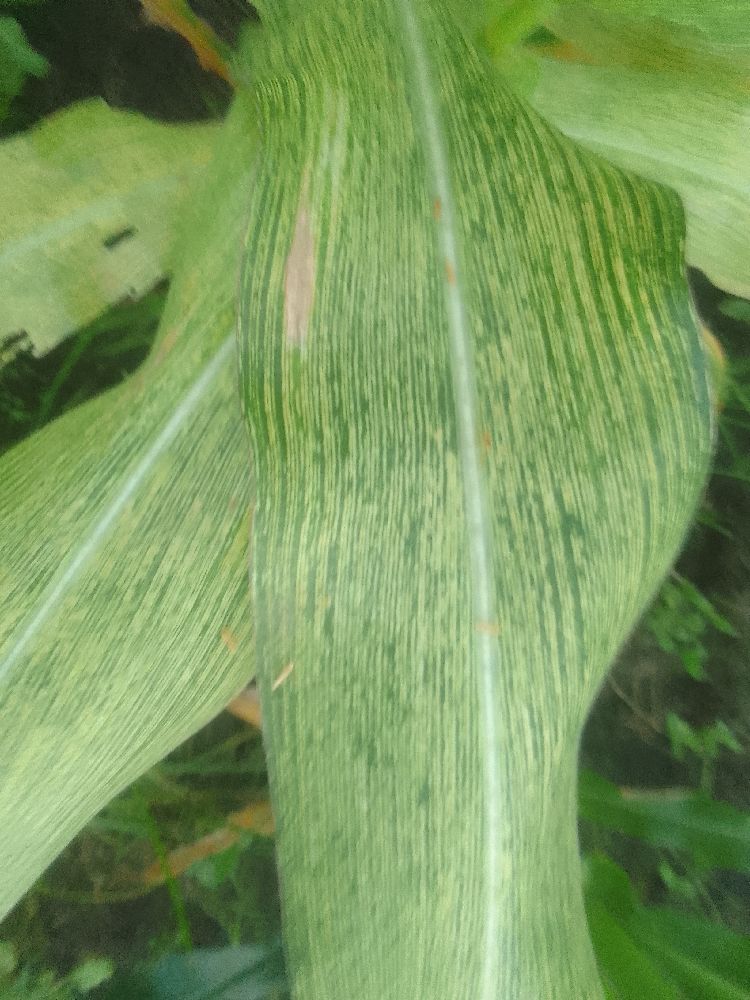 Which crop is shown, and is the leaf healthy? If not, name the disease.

maize, maize streak virus
